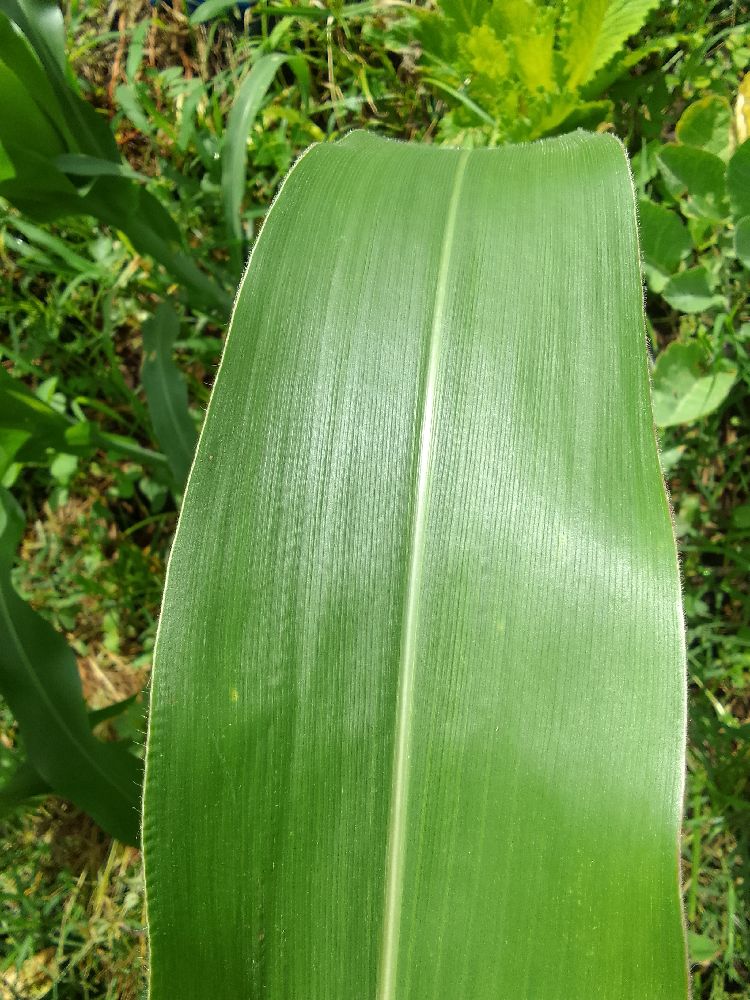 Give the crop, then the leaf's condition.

maize, healthy
